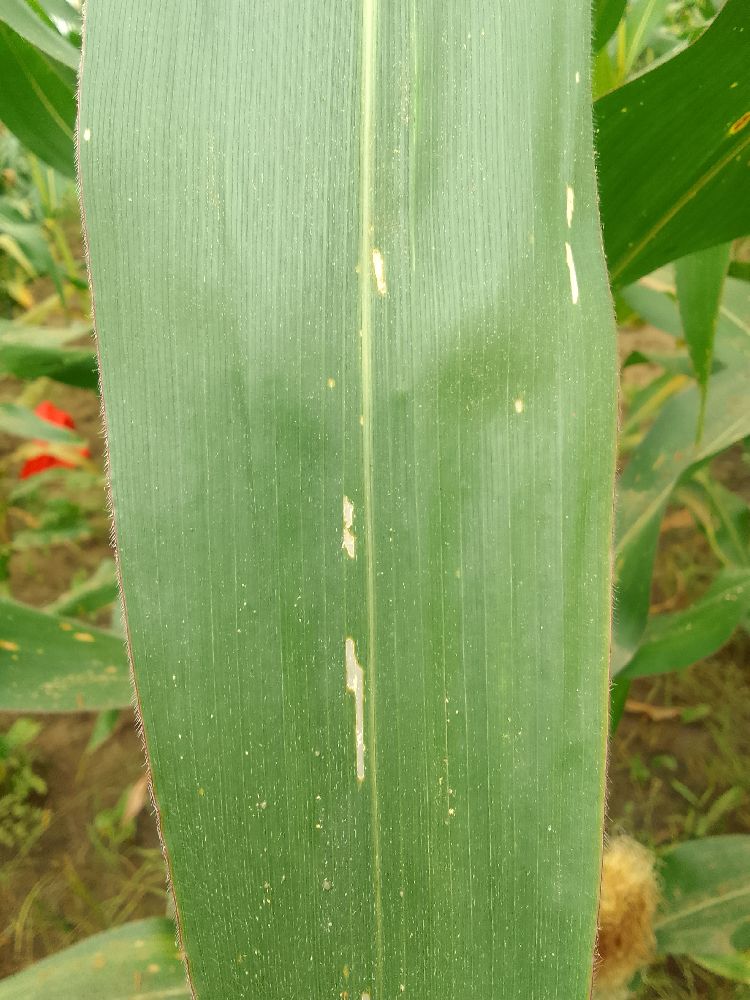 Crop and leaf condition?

maize, healthy
